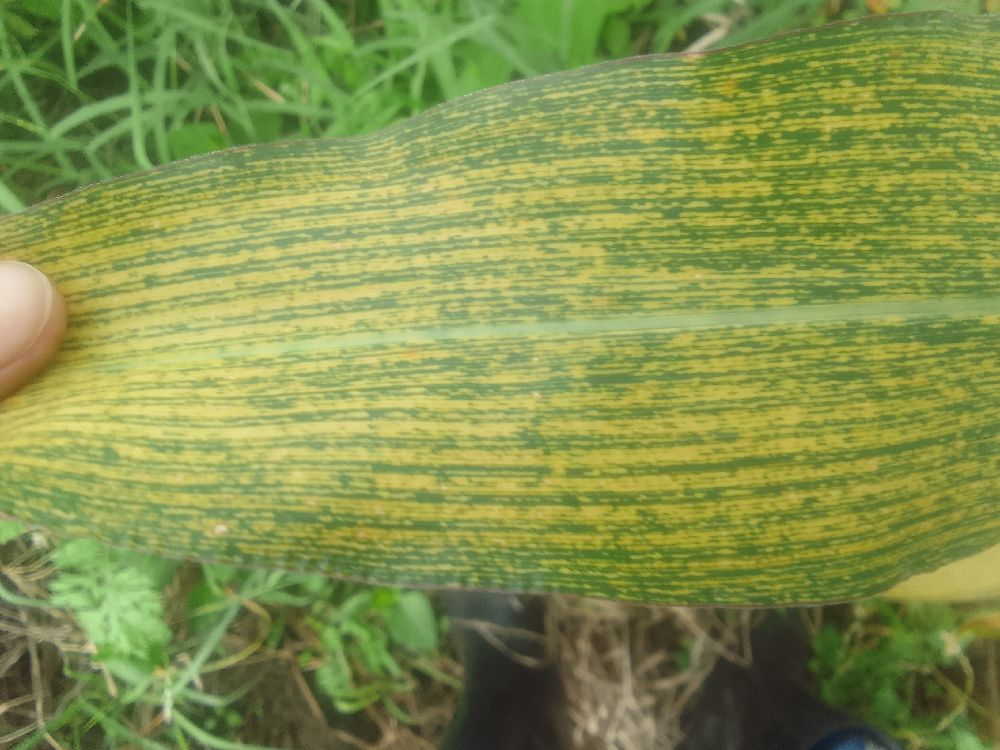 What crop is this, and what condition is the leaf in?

maize, maize streak virus
